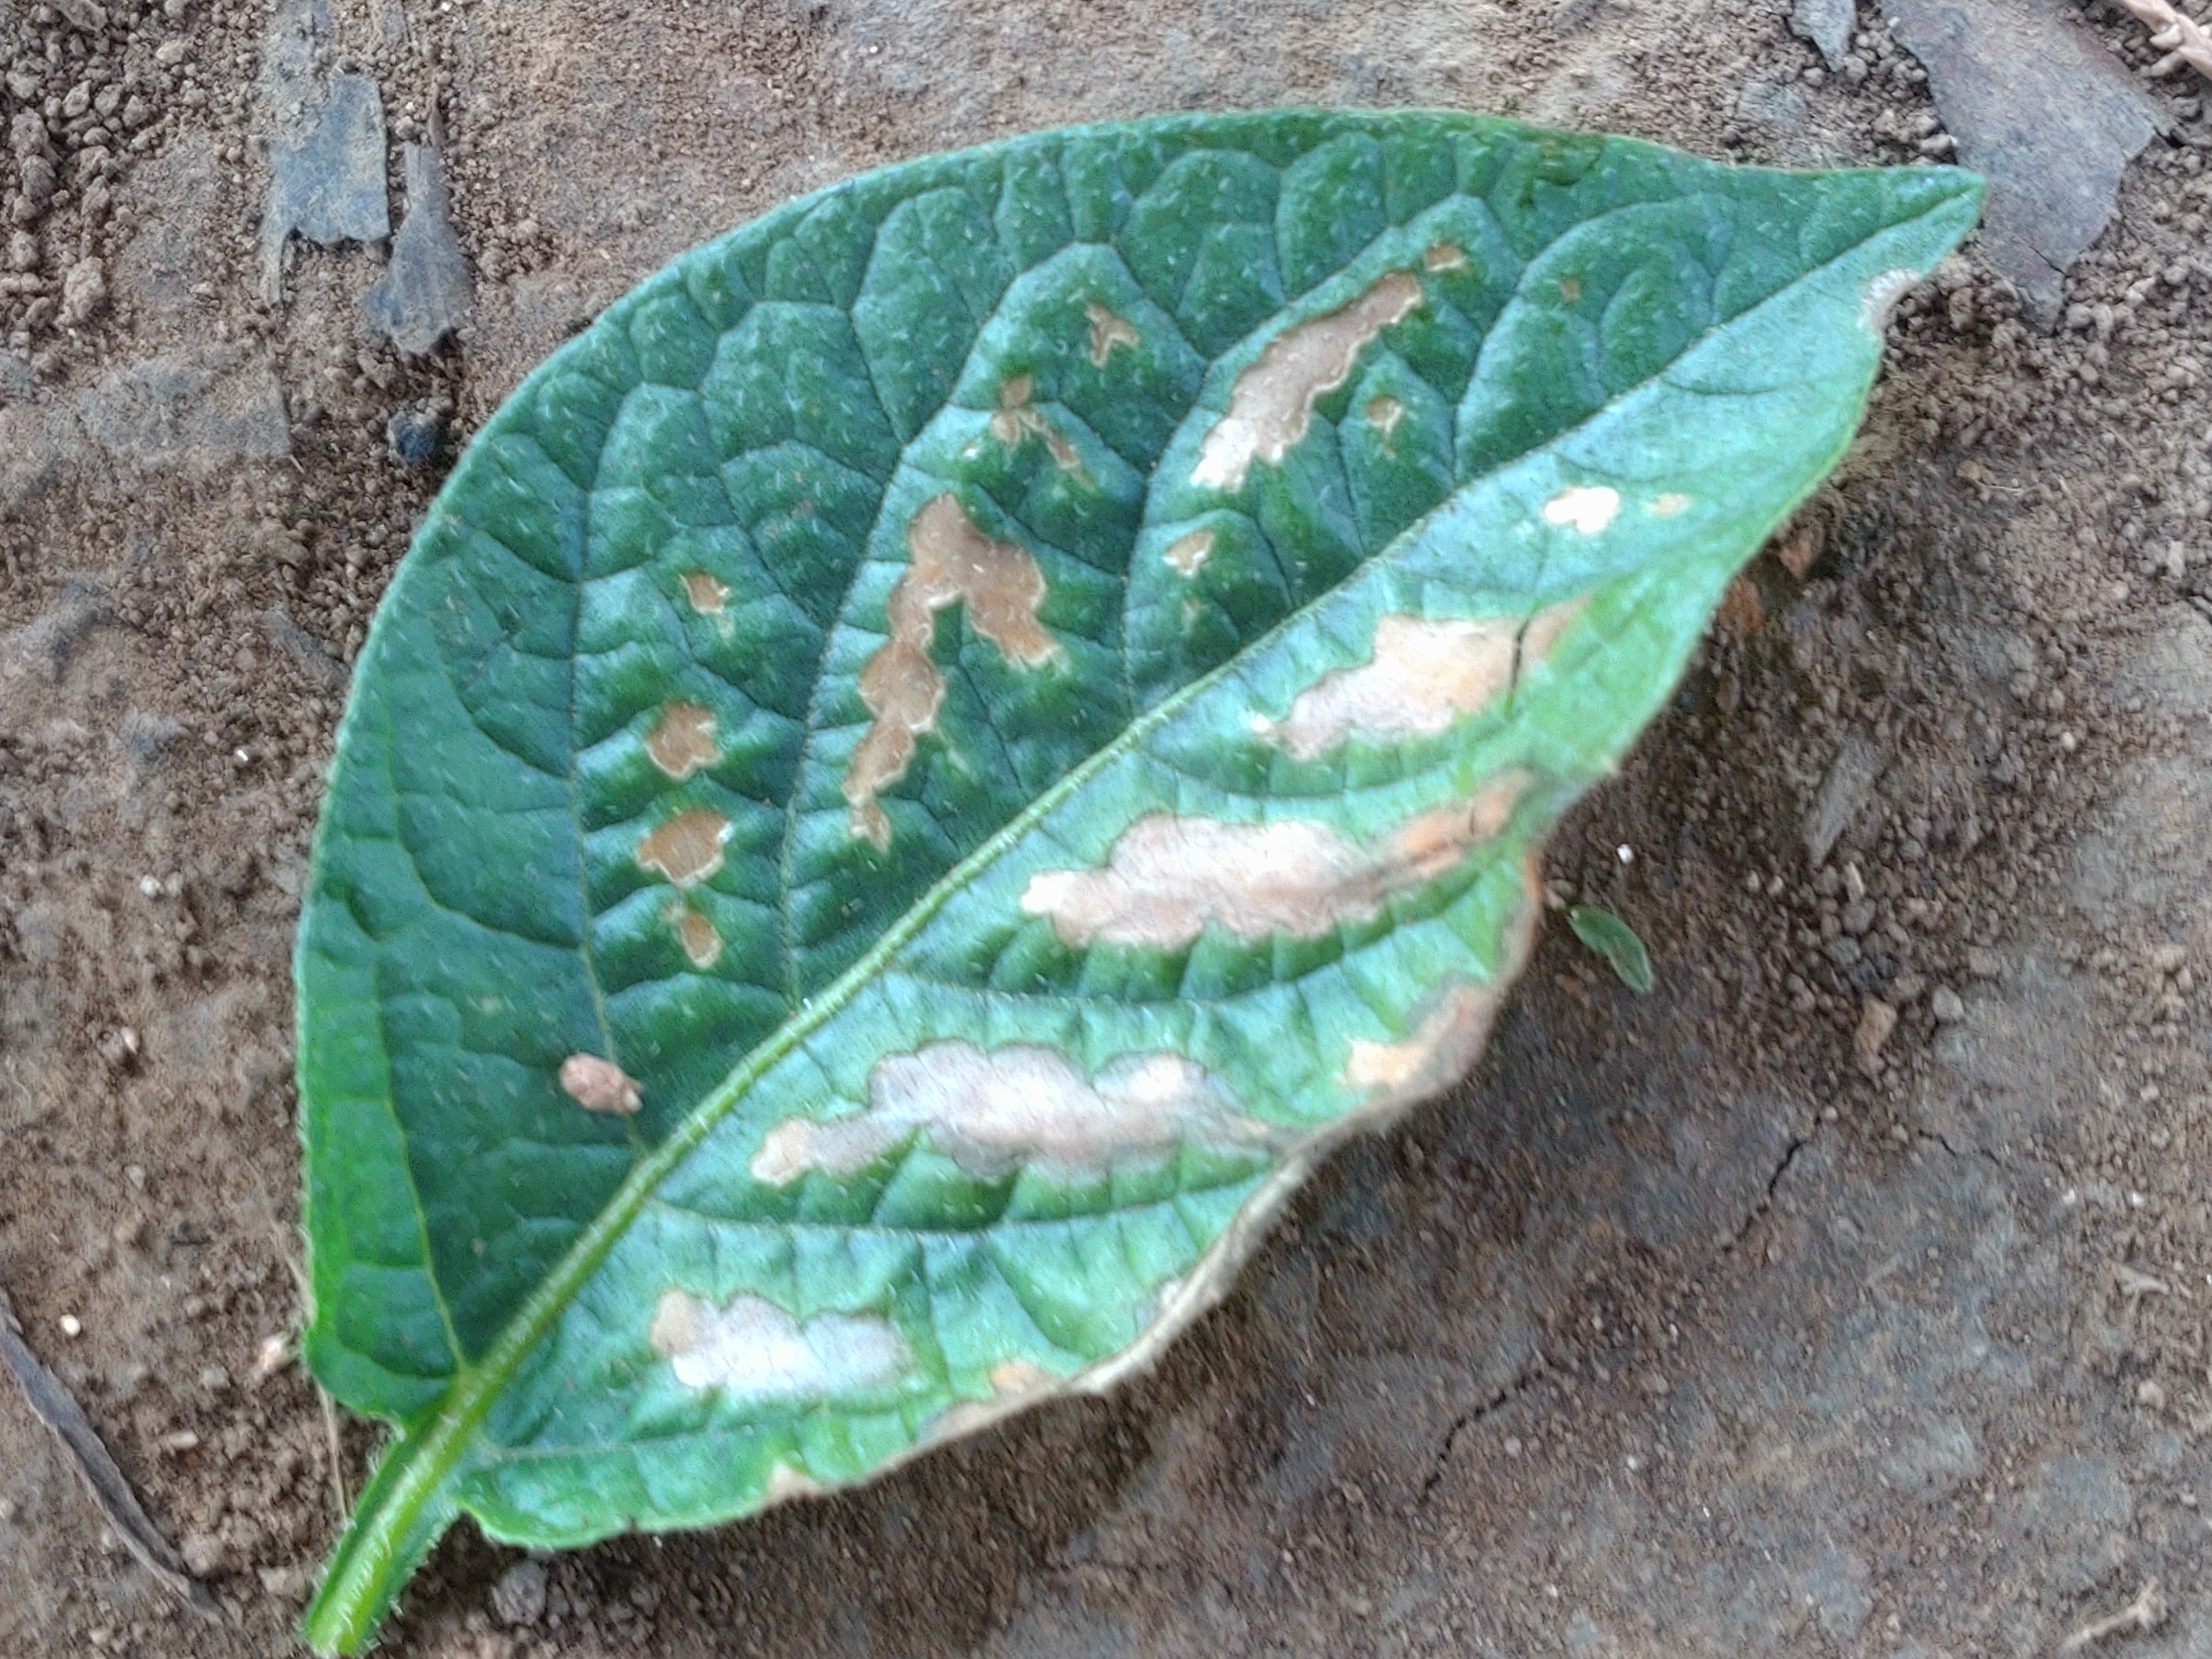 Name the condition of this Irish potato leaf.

early blight
